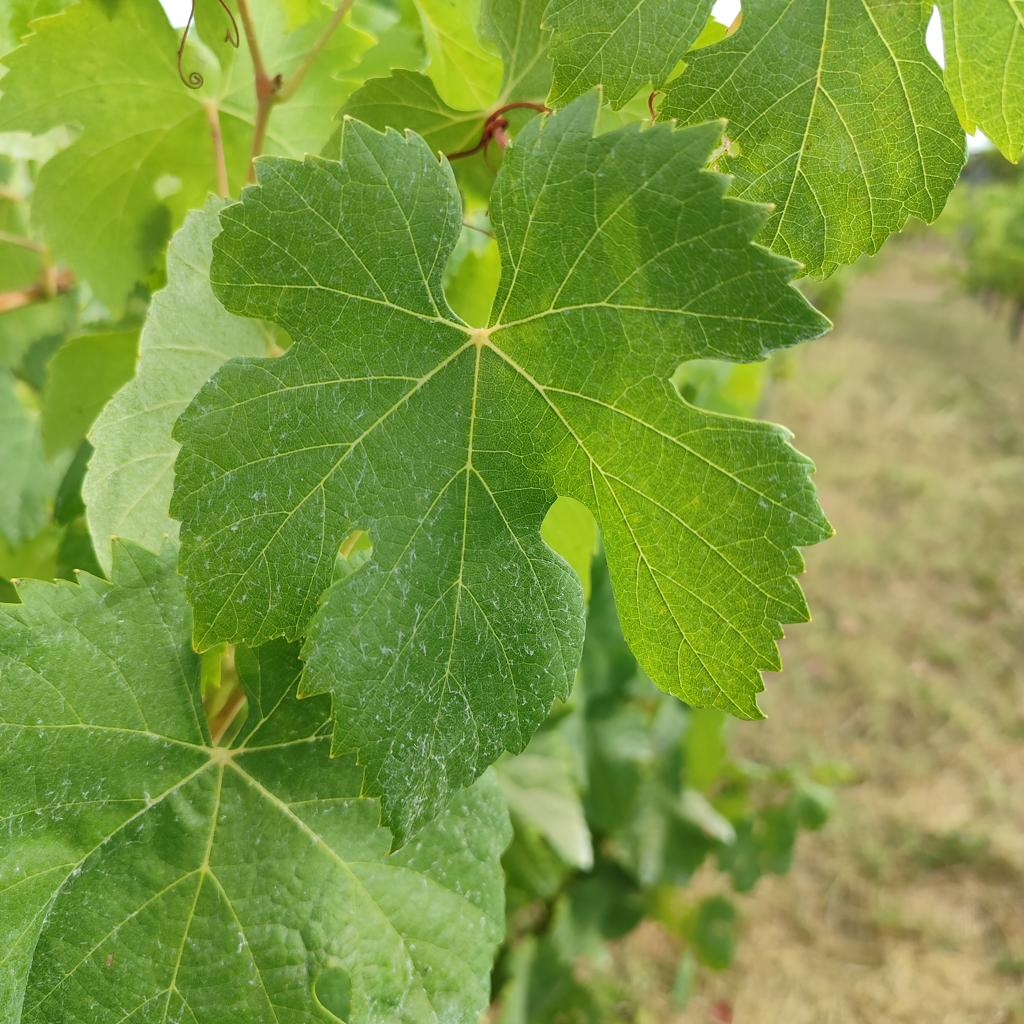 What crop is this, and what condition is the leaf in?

grapevine, healthy
